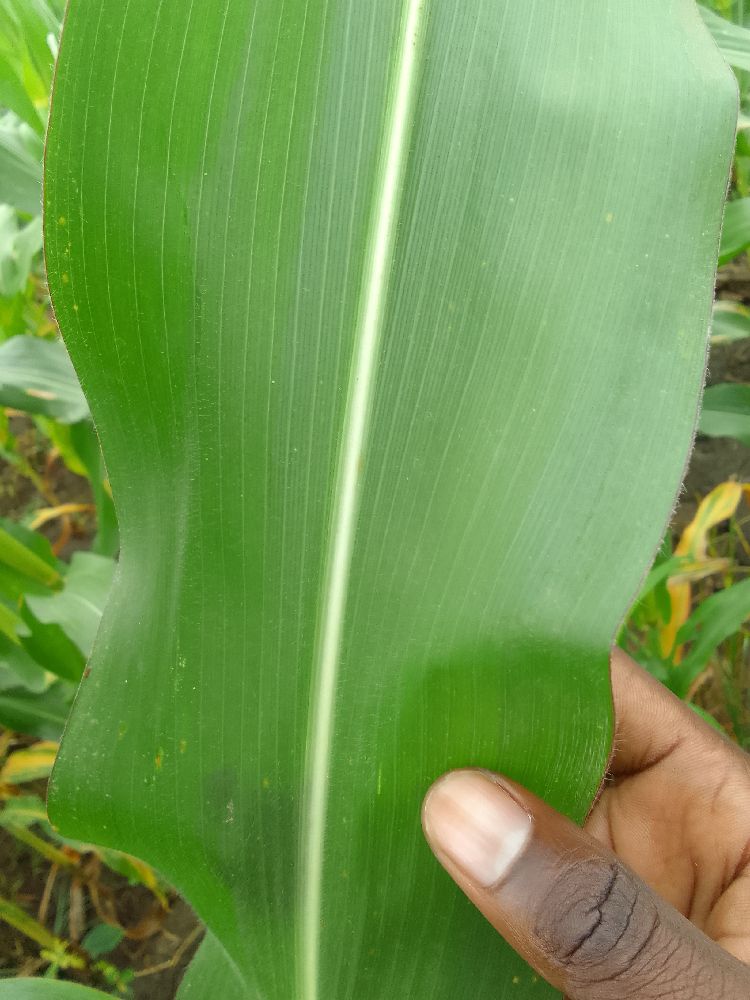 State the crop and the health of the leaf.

maize, healthy
